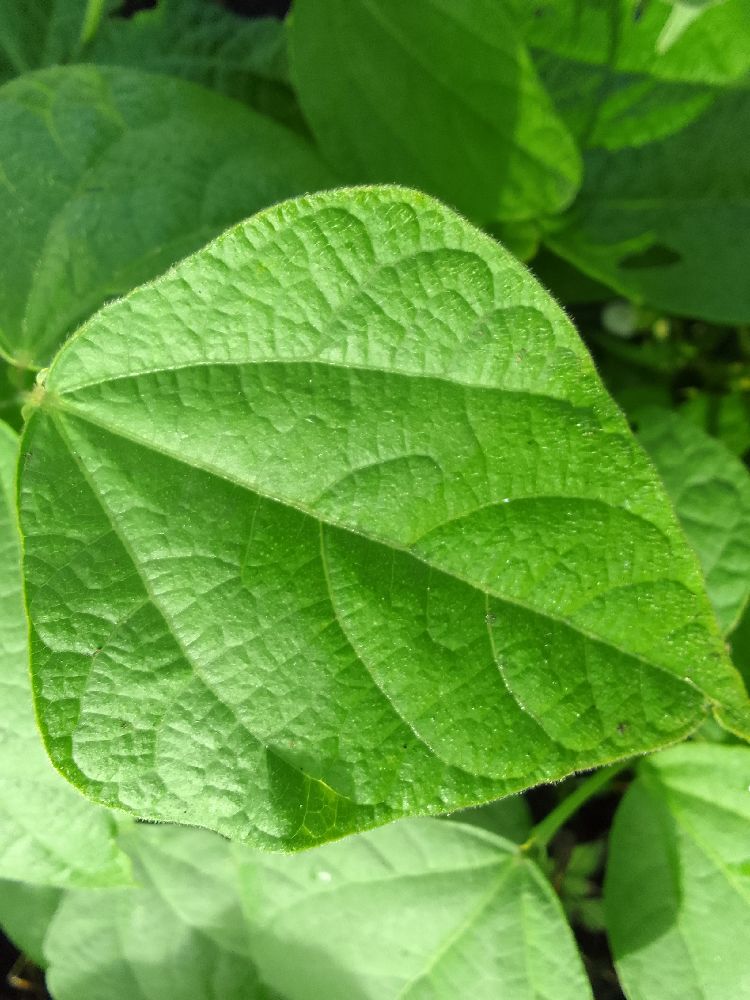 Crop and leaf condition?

common bean, healthy
